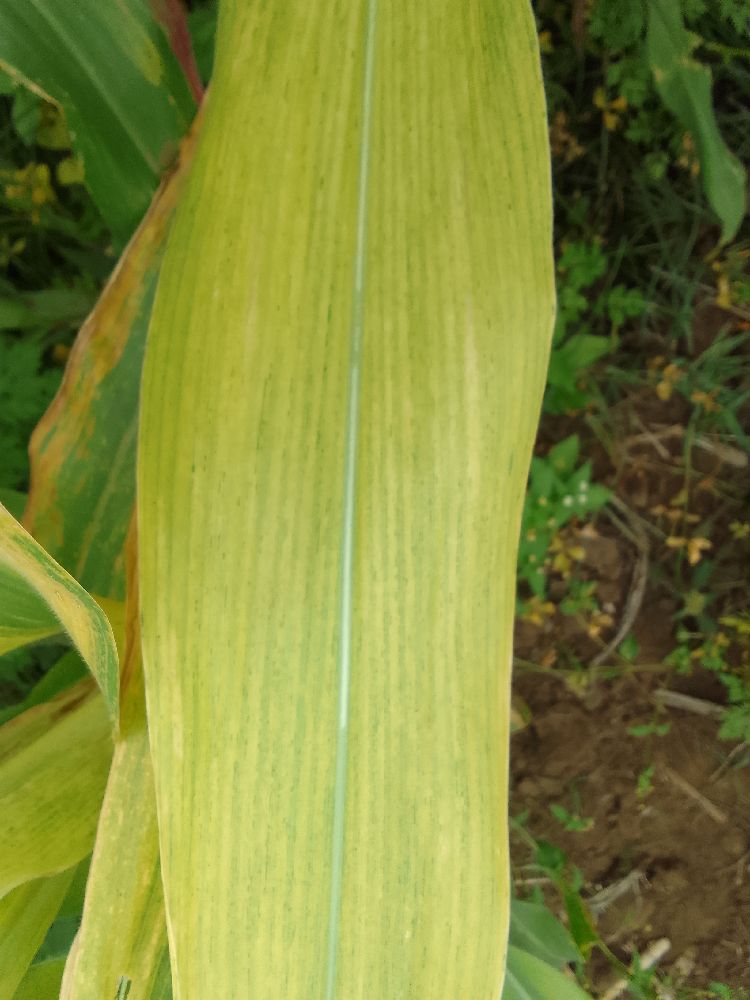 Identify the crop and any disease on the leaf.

maize, maize lethal necrosis
